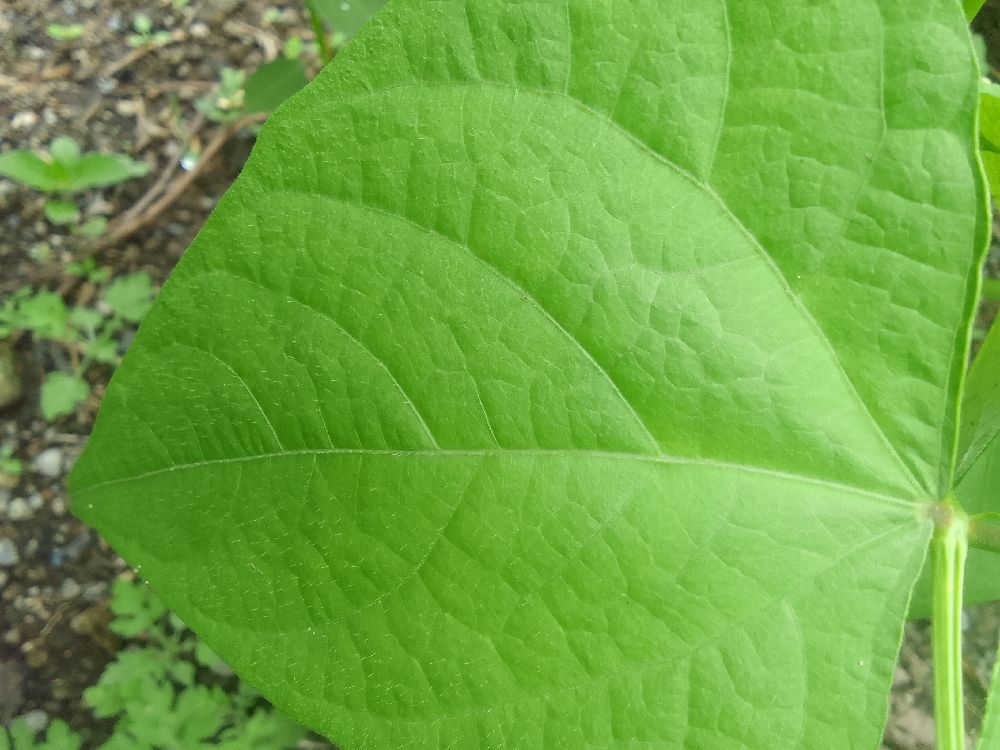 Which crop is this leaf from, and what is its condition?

common bean, healthy
